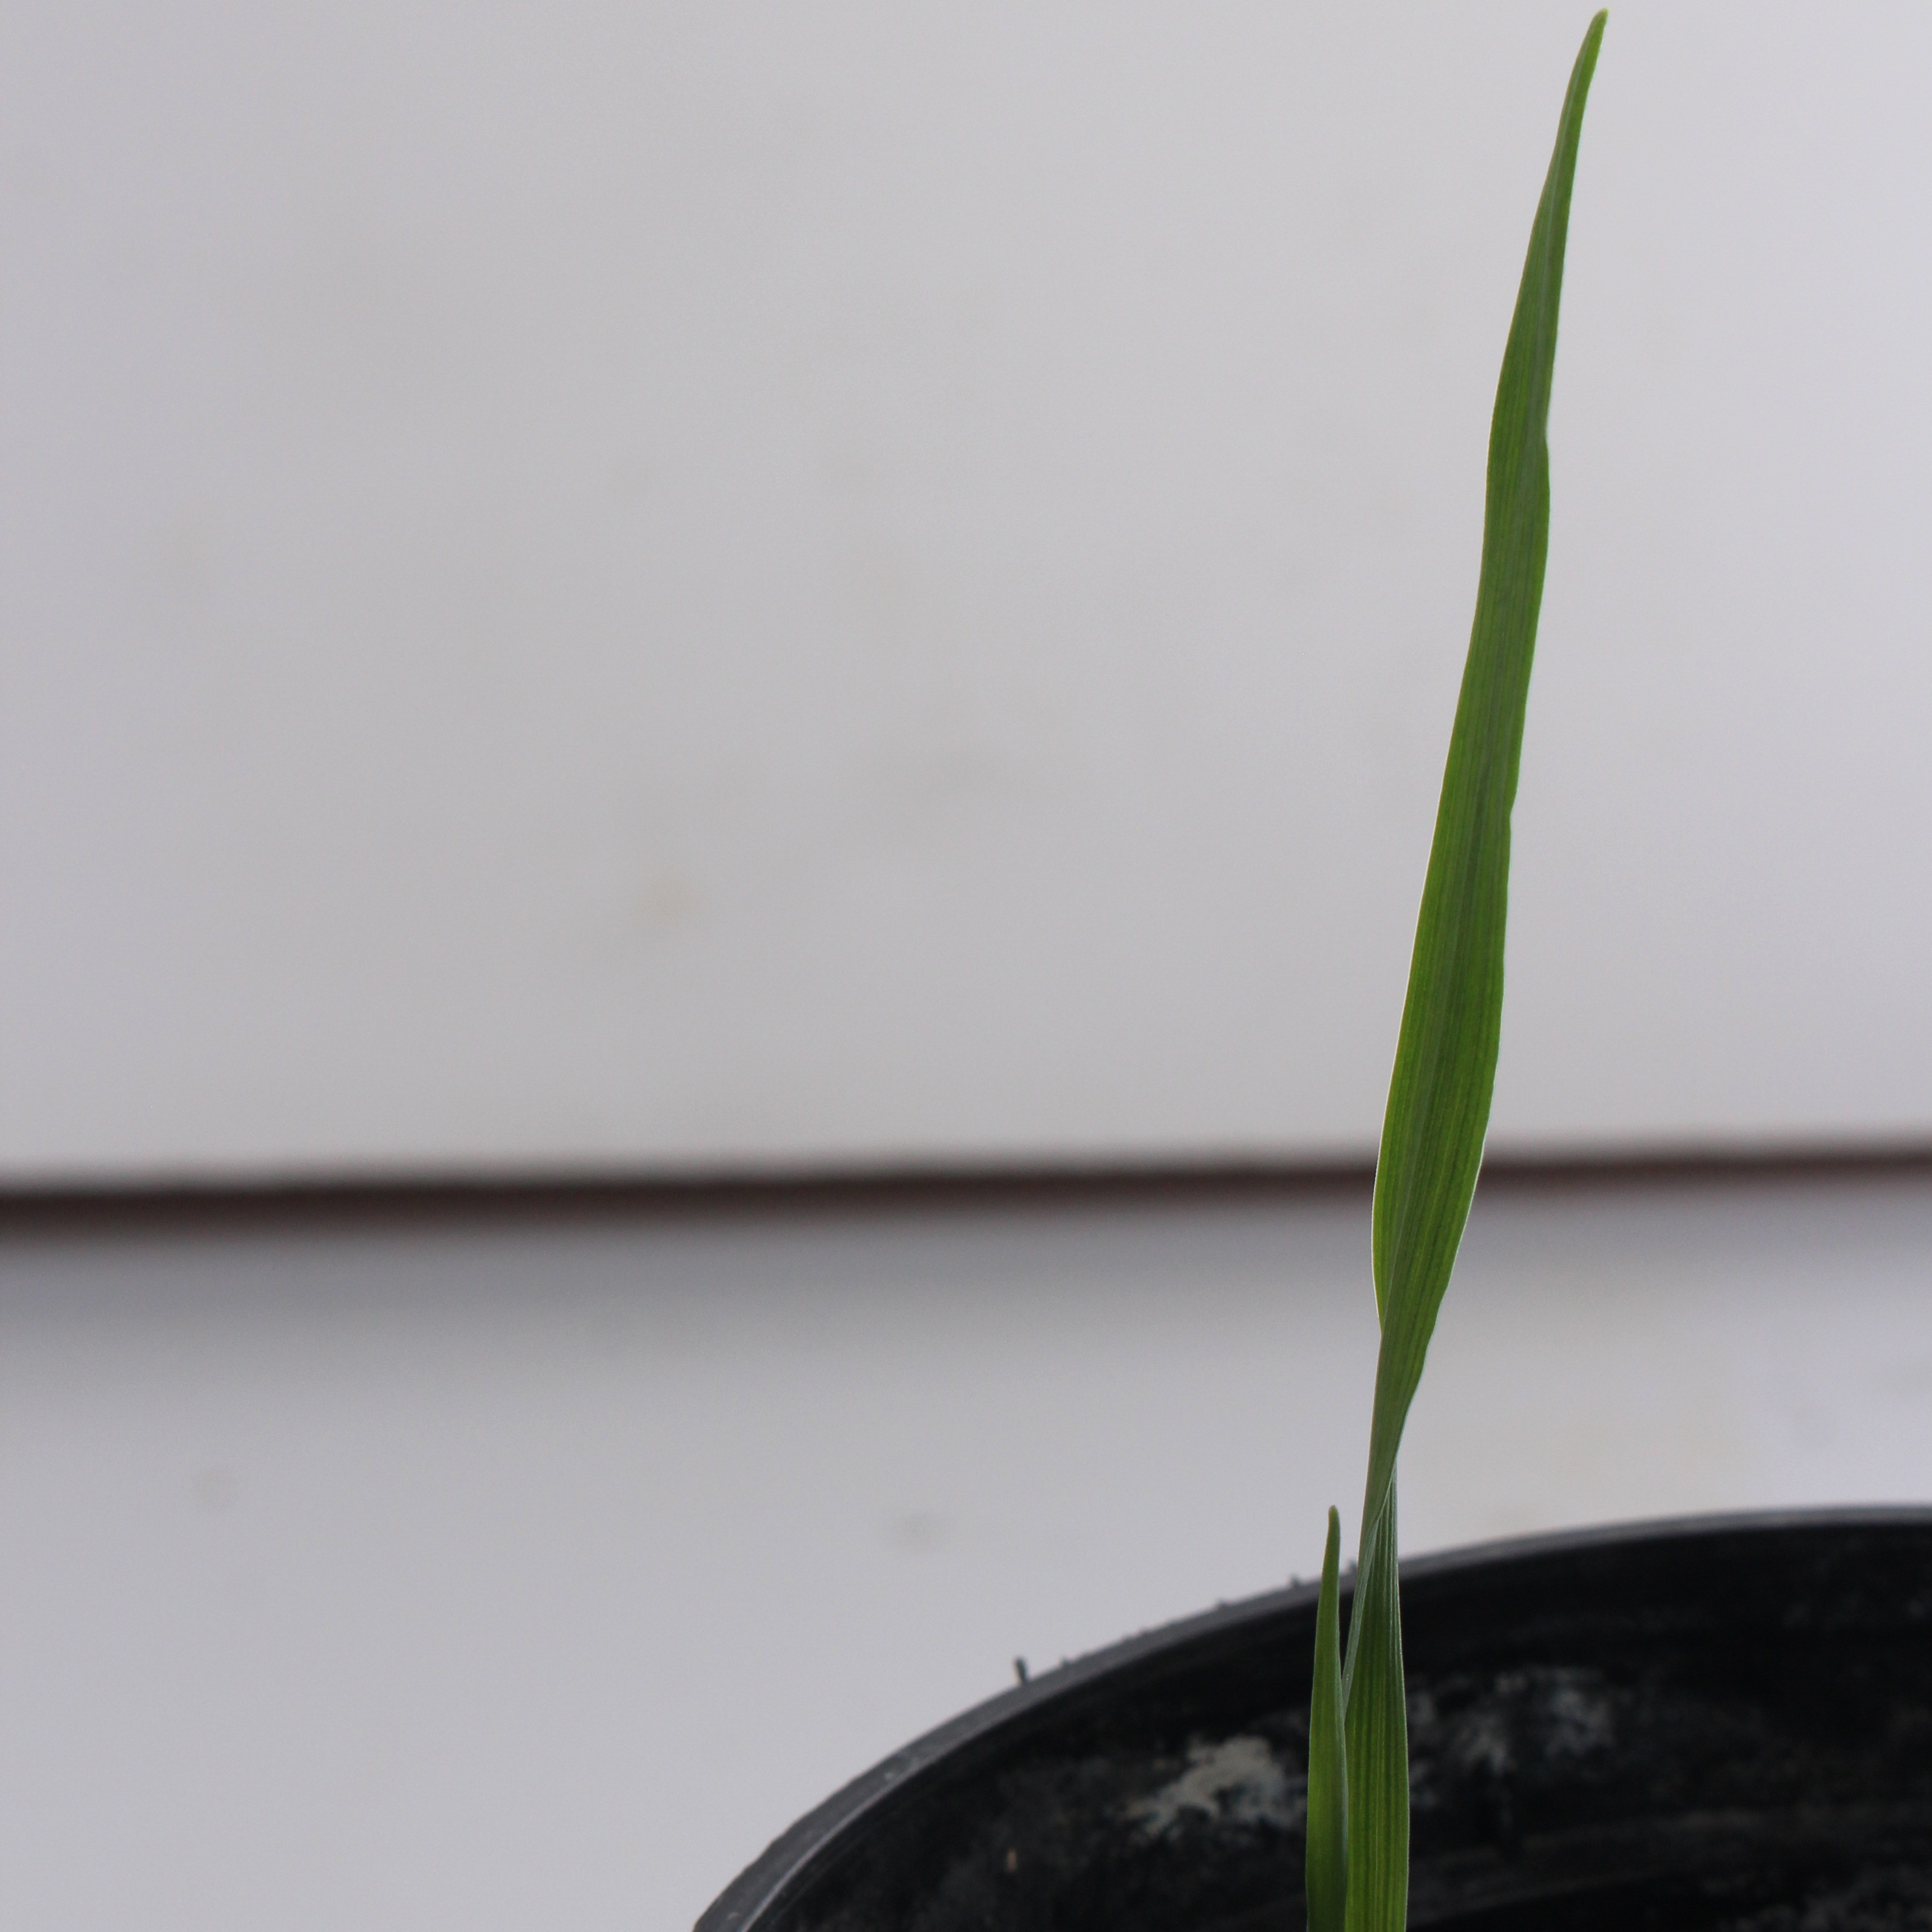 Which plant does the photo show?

Avena sterilis
